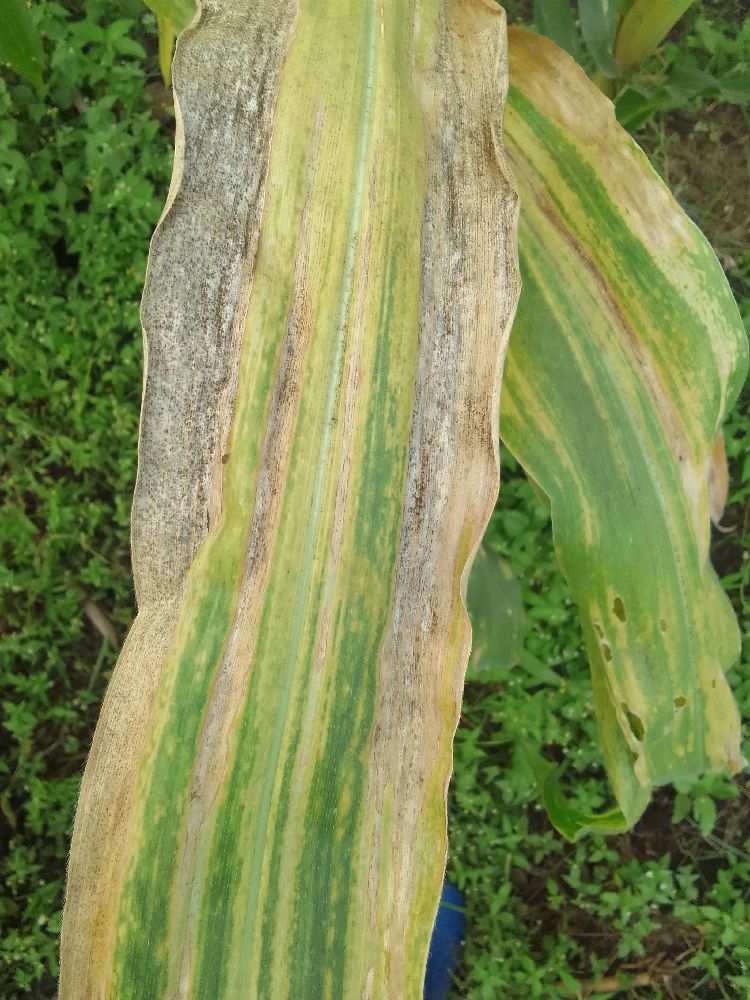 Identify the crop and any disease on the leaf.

maize, maize lethal necrosis
